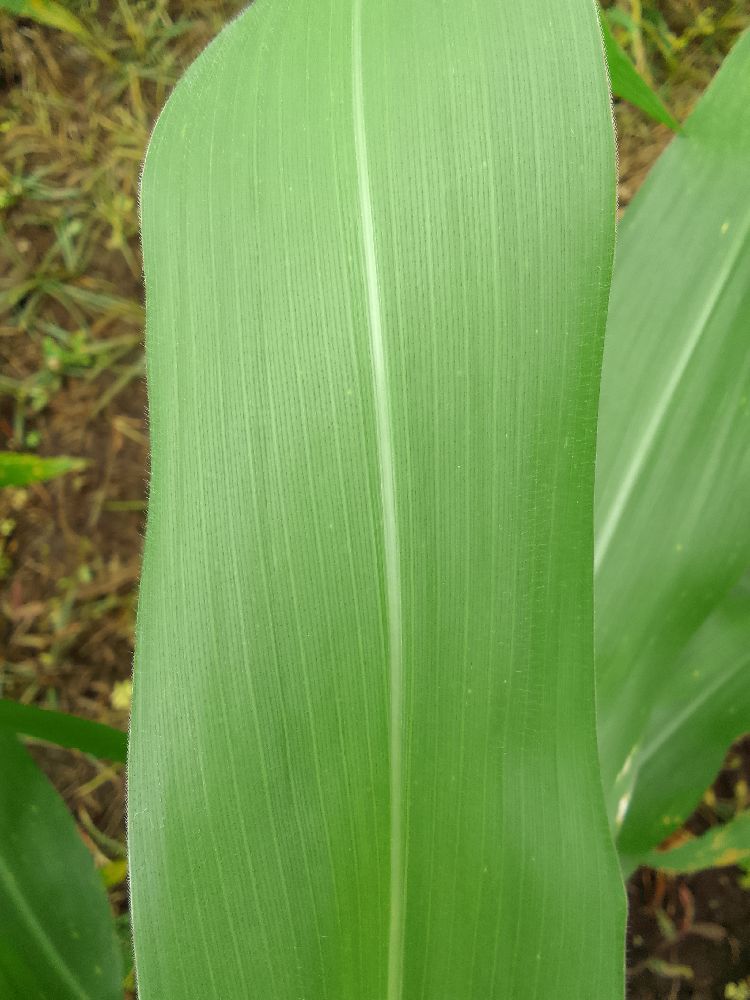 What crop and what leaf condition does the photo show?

maize, healthy
